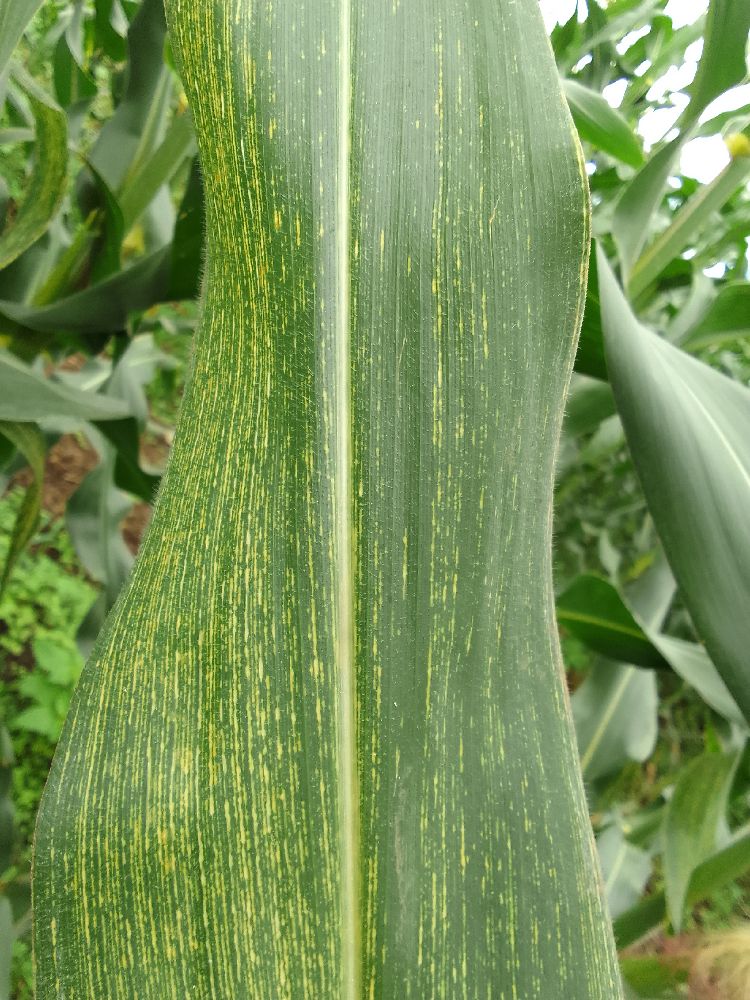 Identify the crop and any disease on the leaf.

maize, maize streak virus
